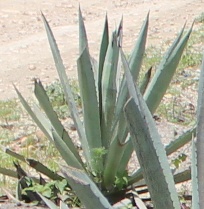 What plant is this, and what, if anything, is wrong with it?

agave, small
